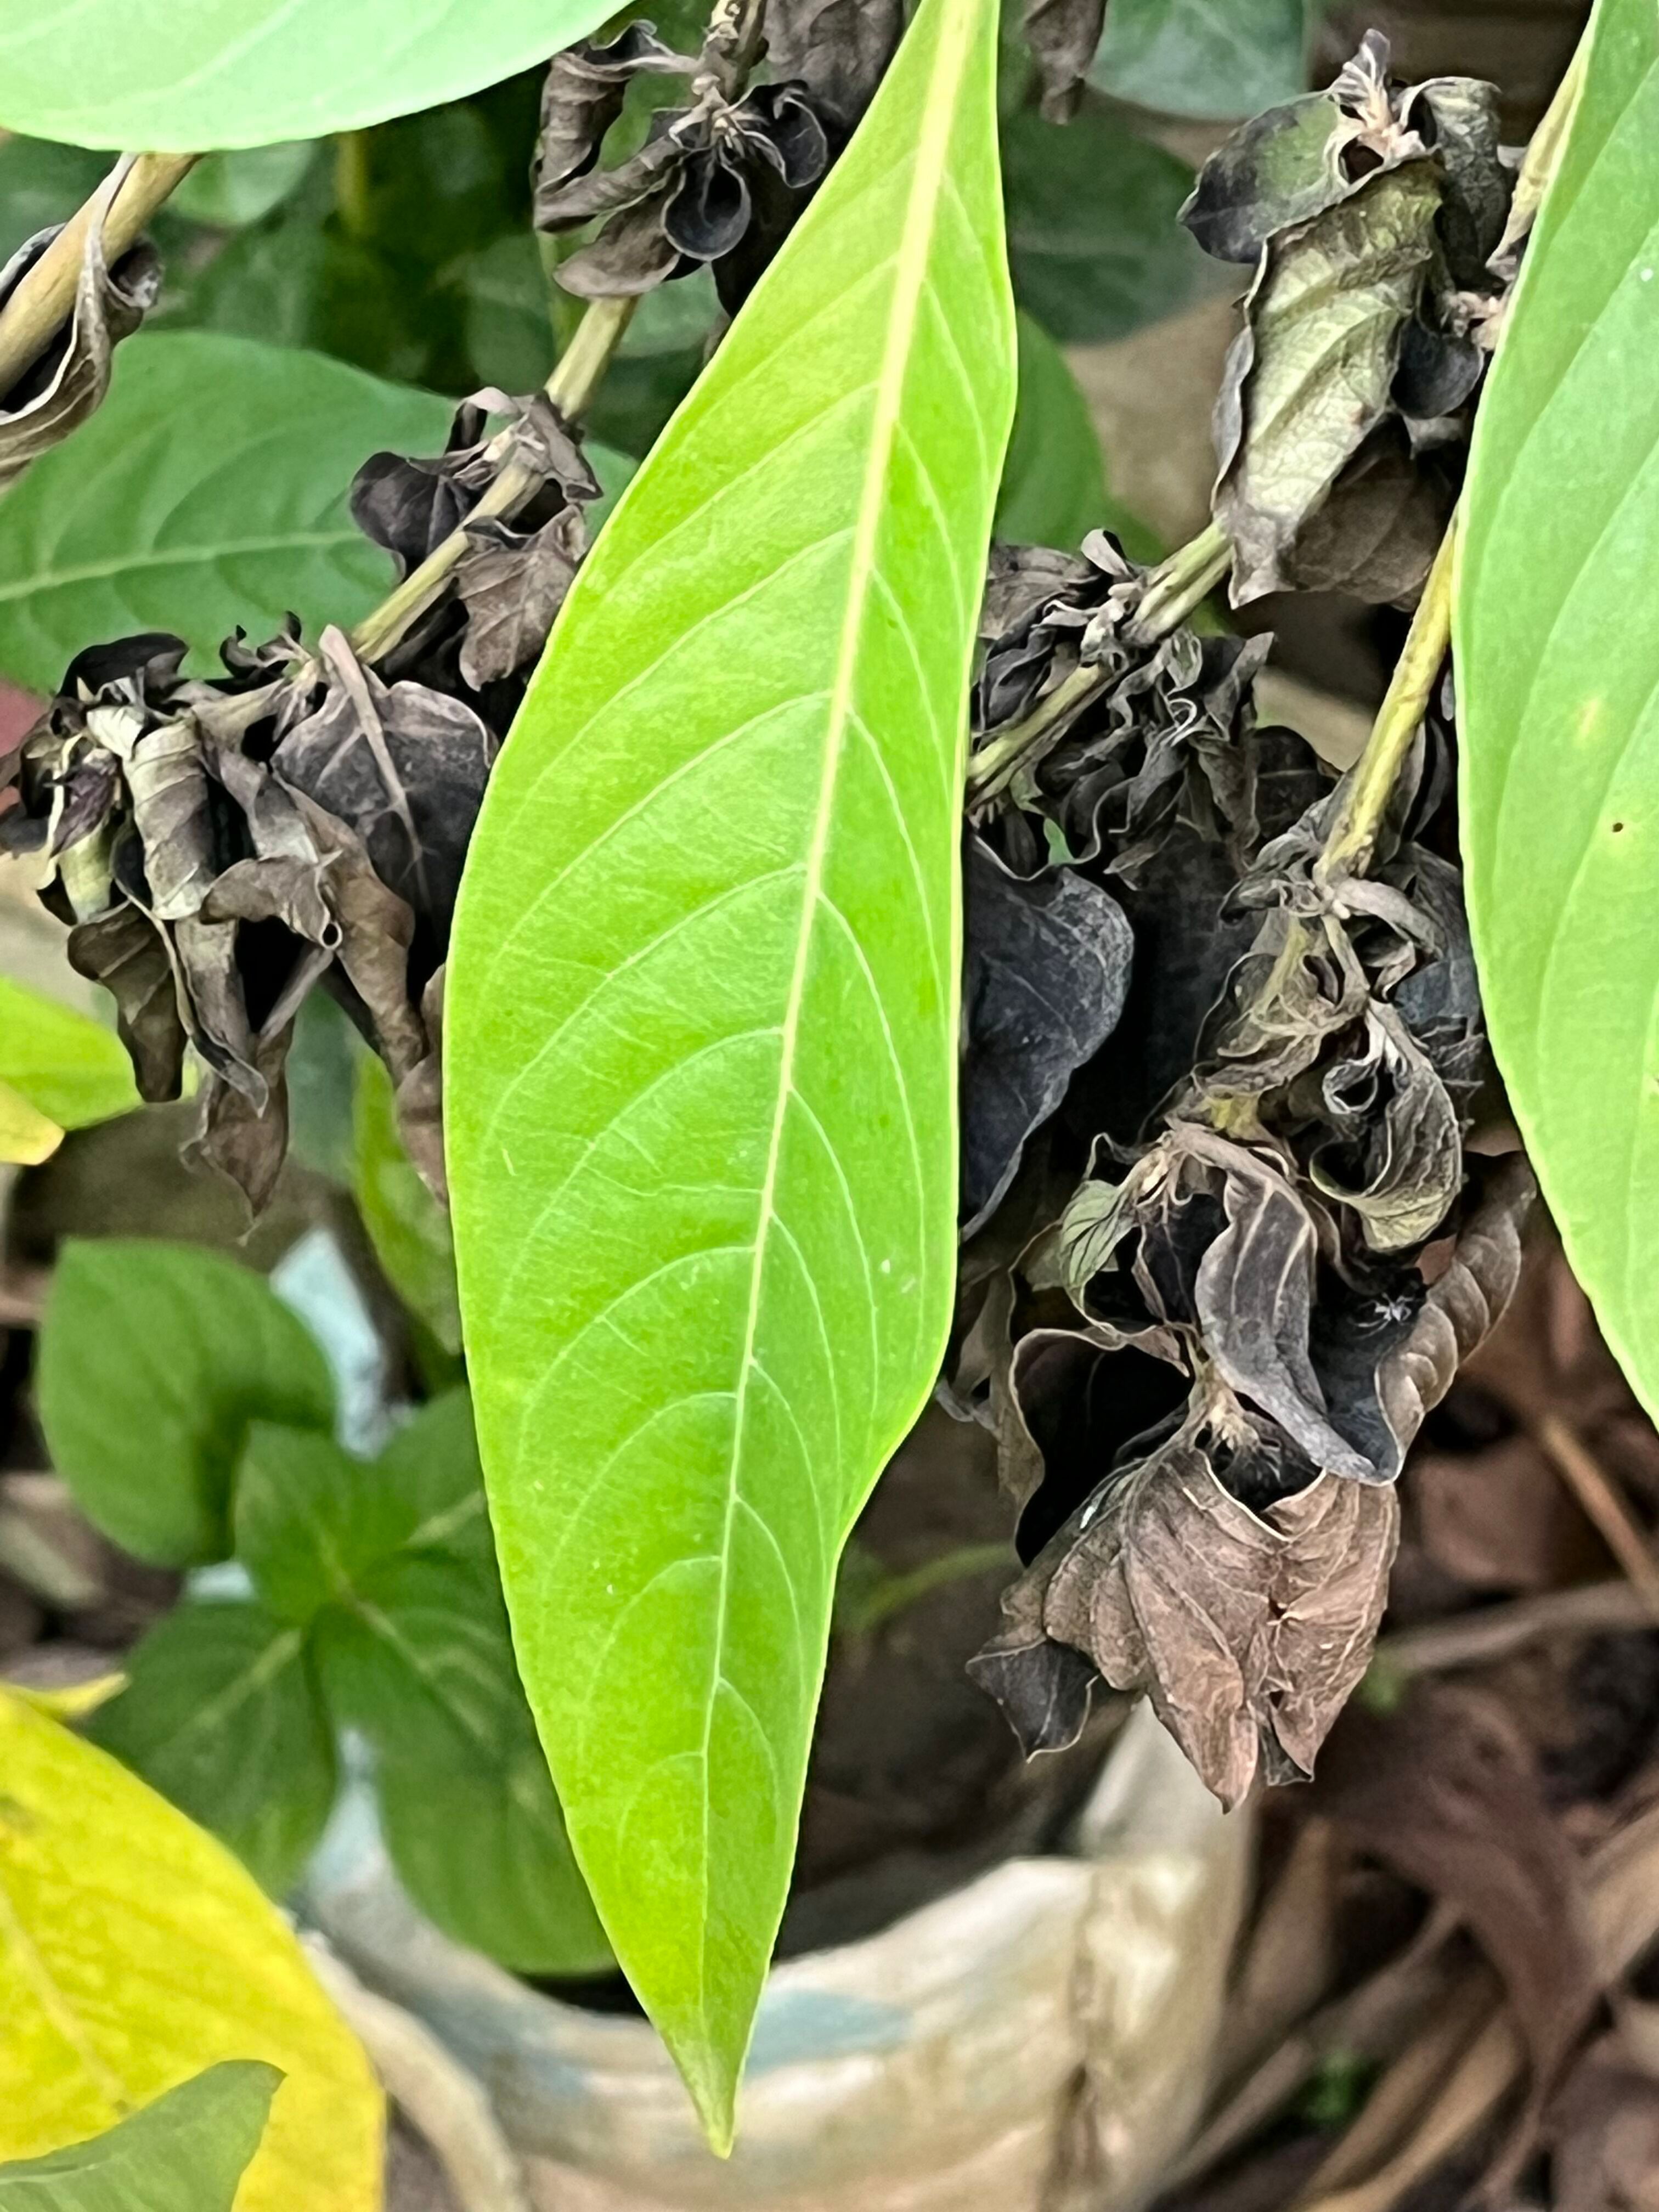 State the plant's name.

vasaka
